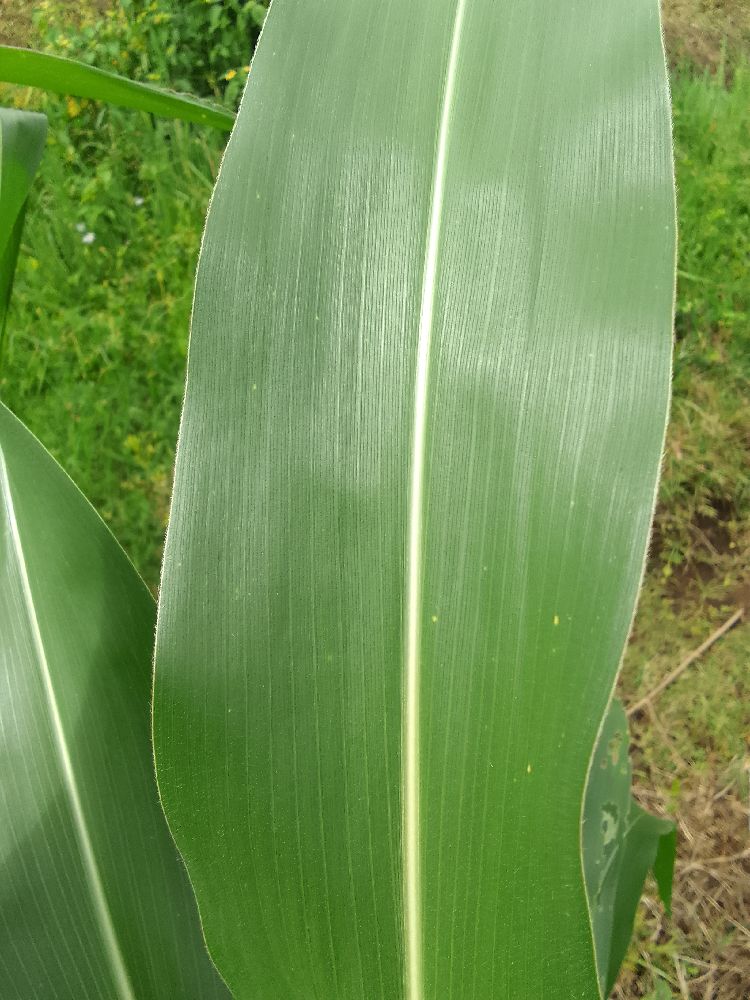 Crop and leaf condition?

maize, healthy
